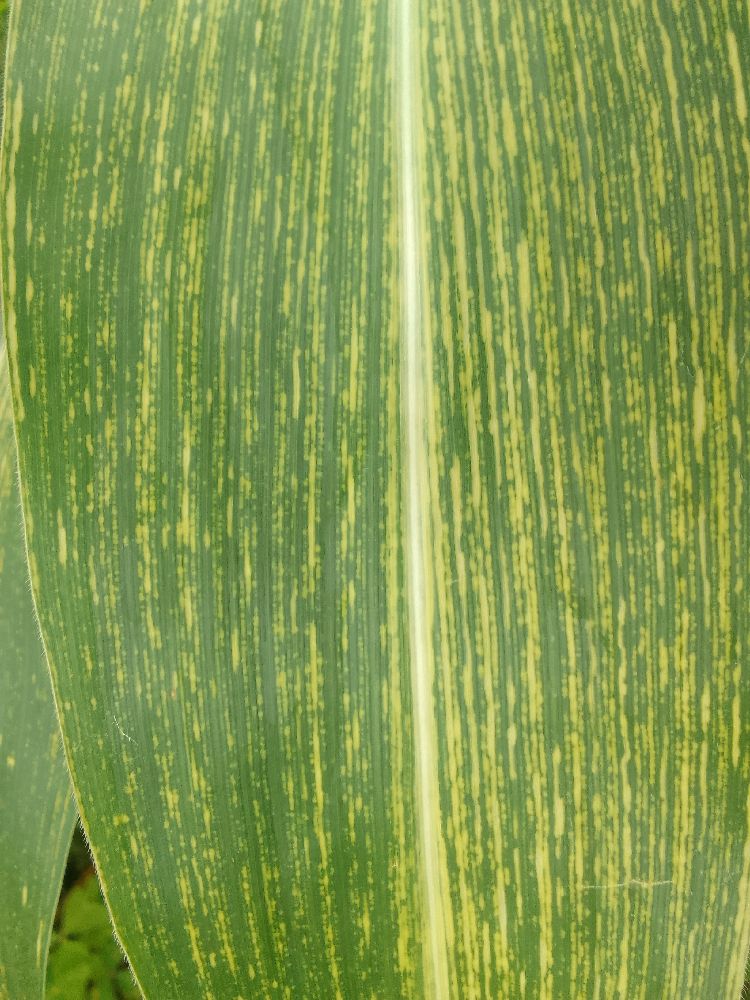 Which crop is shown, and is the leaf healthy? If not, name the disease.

maize, maize streak virus
